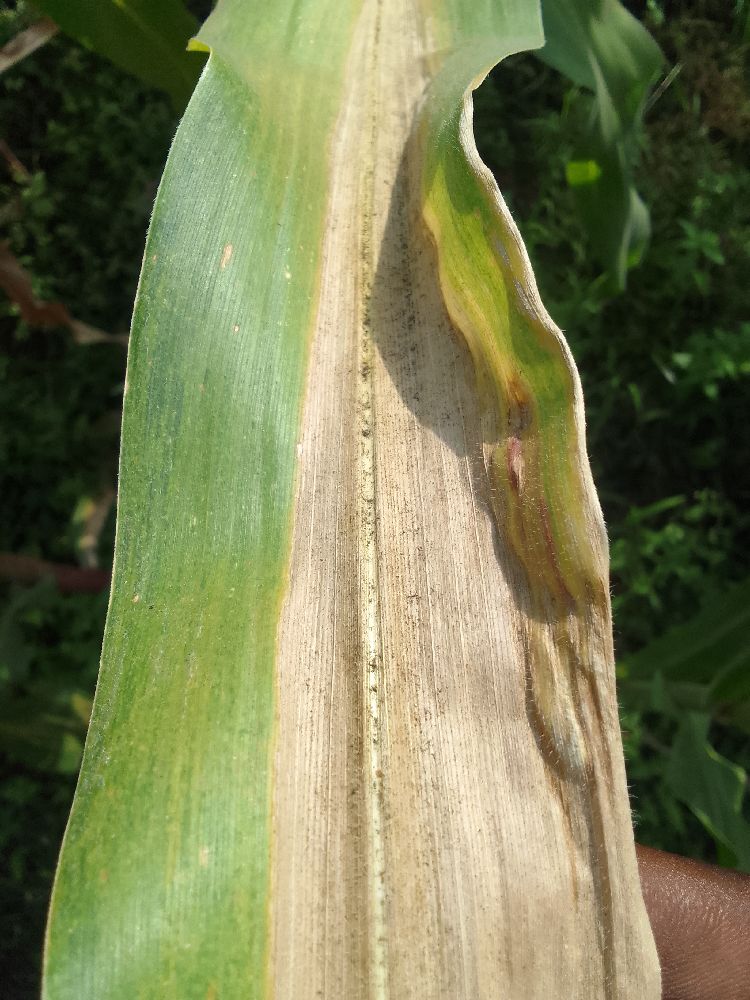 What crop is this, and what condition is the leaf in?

maize, maize lethal necrosis
